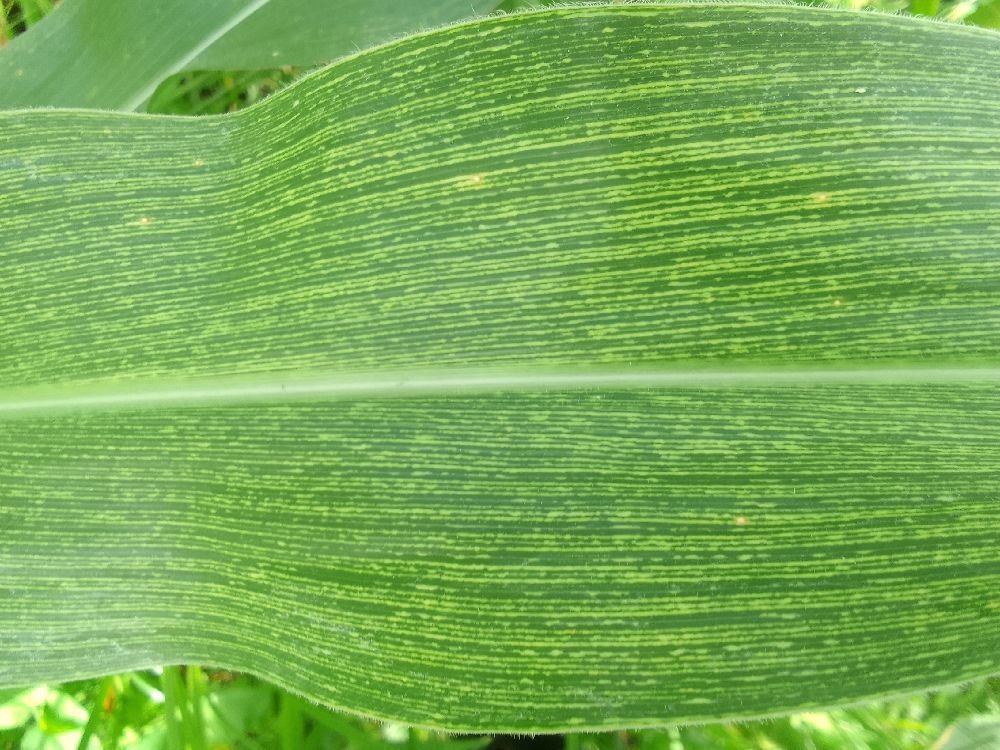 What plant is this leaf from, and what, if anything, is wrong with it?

maize, maize streak virus
